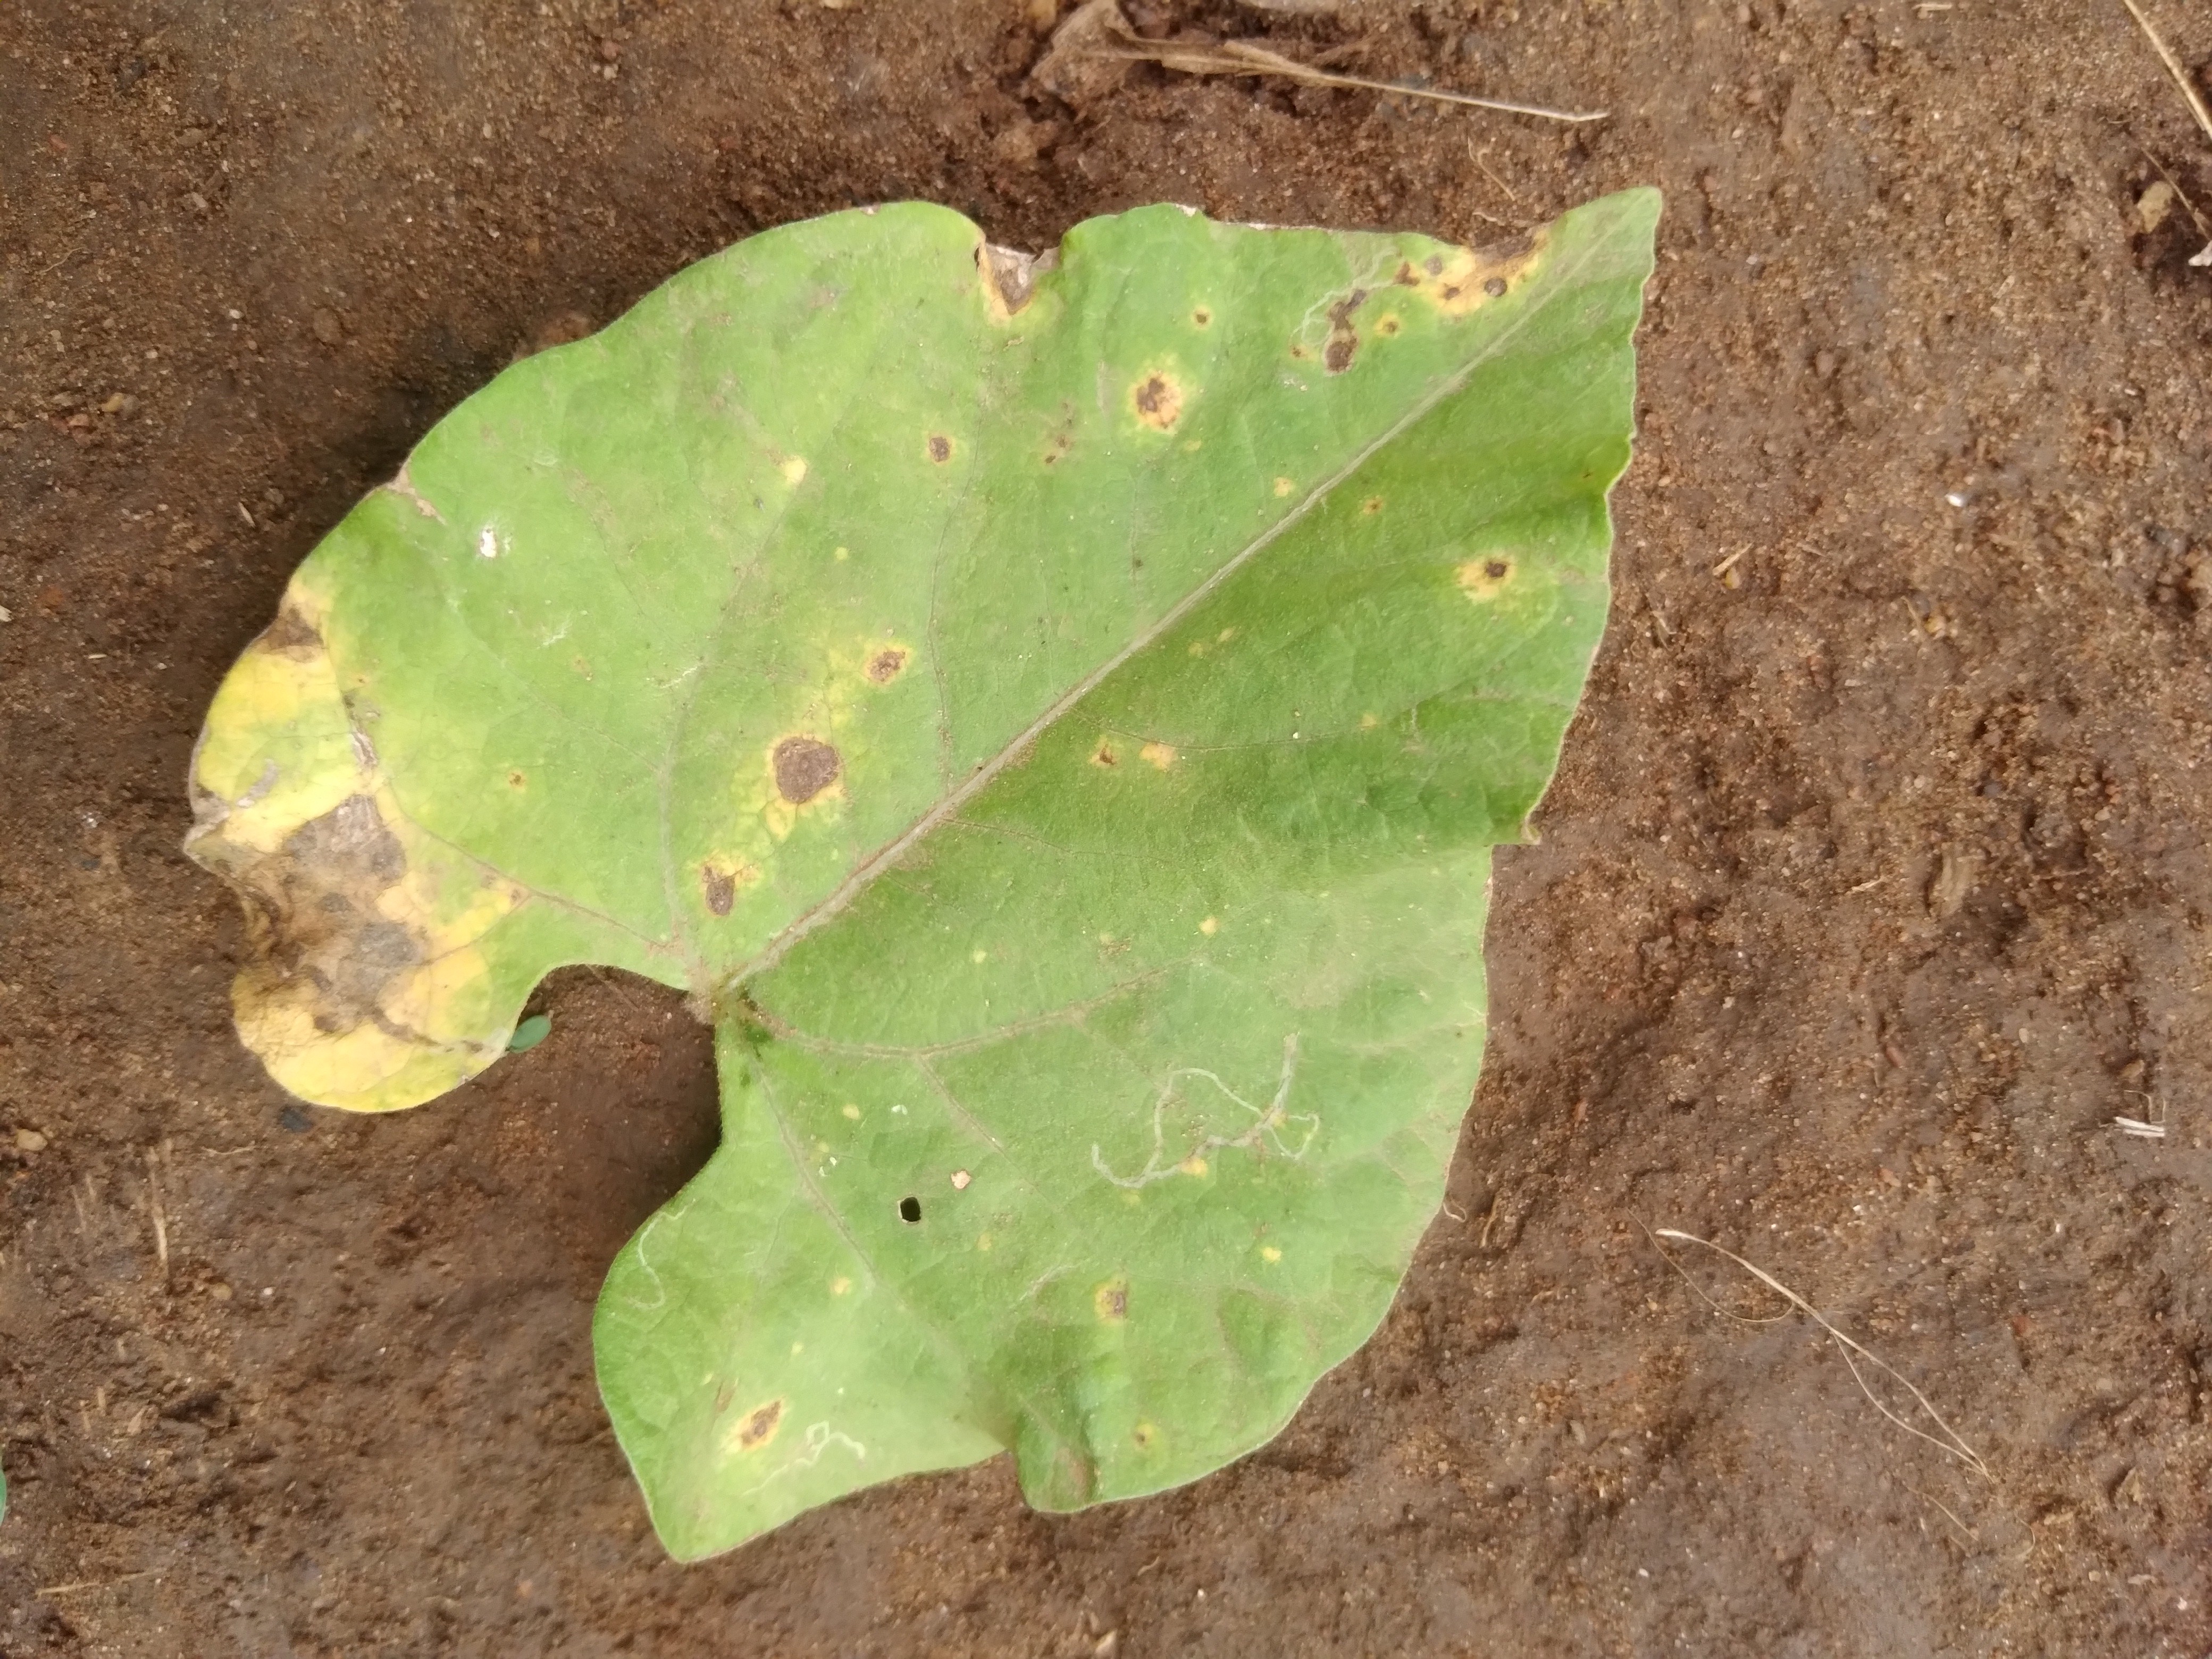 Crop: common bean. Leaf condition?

rust
